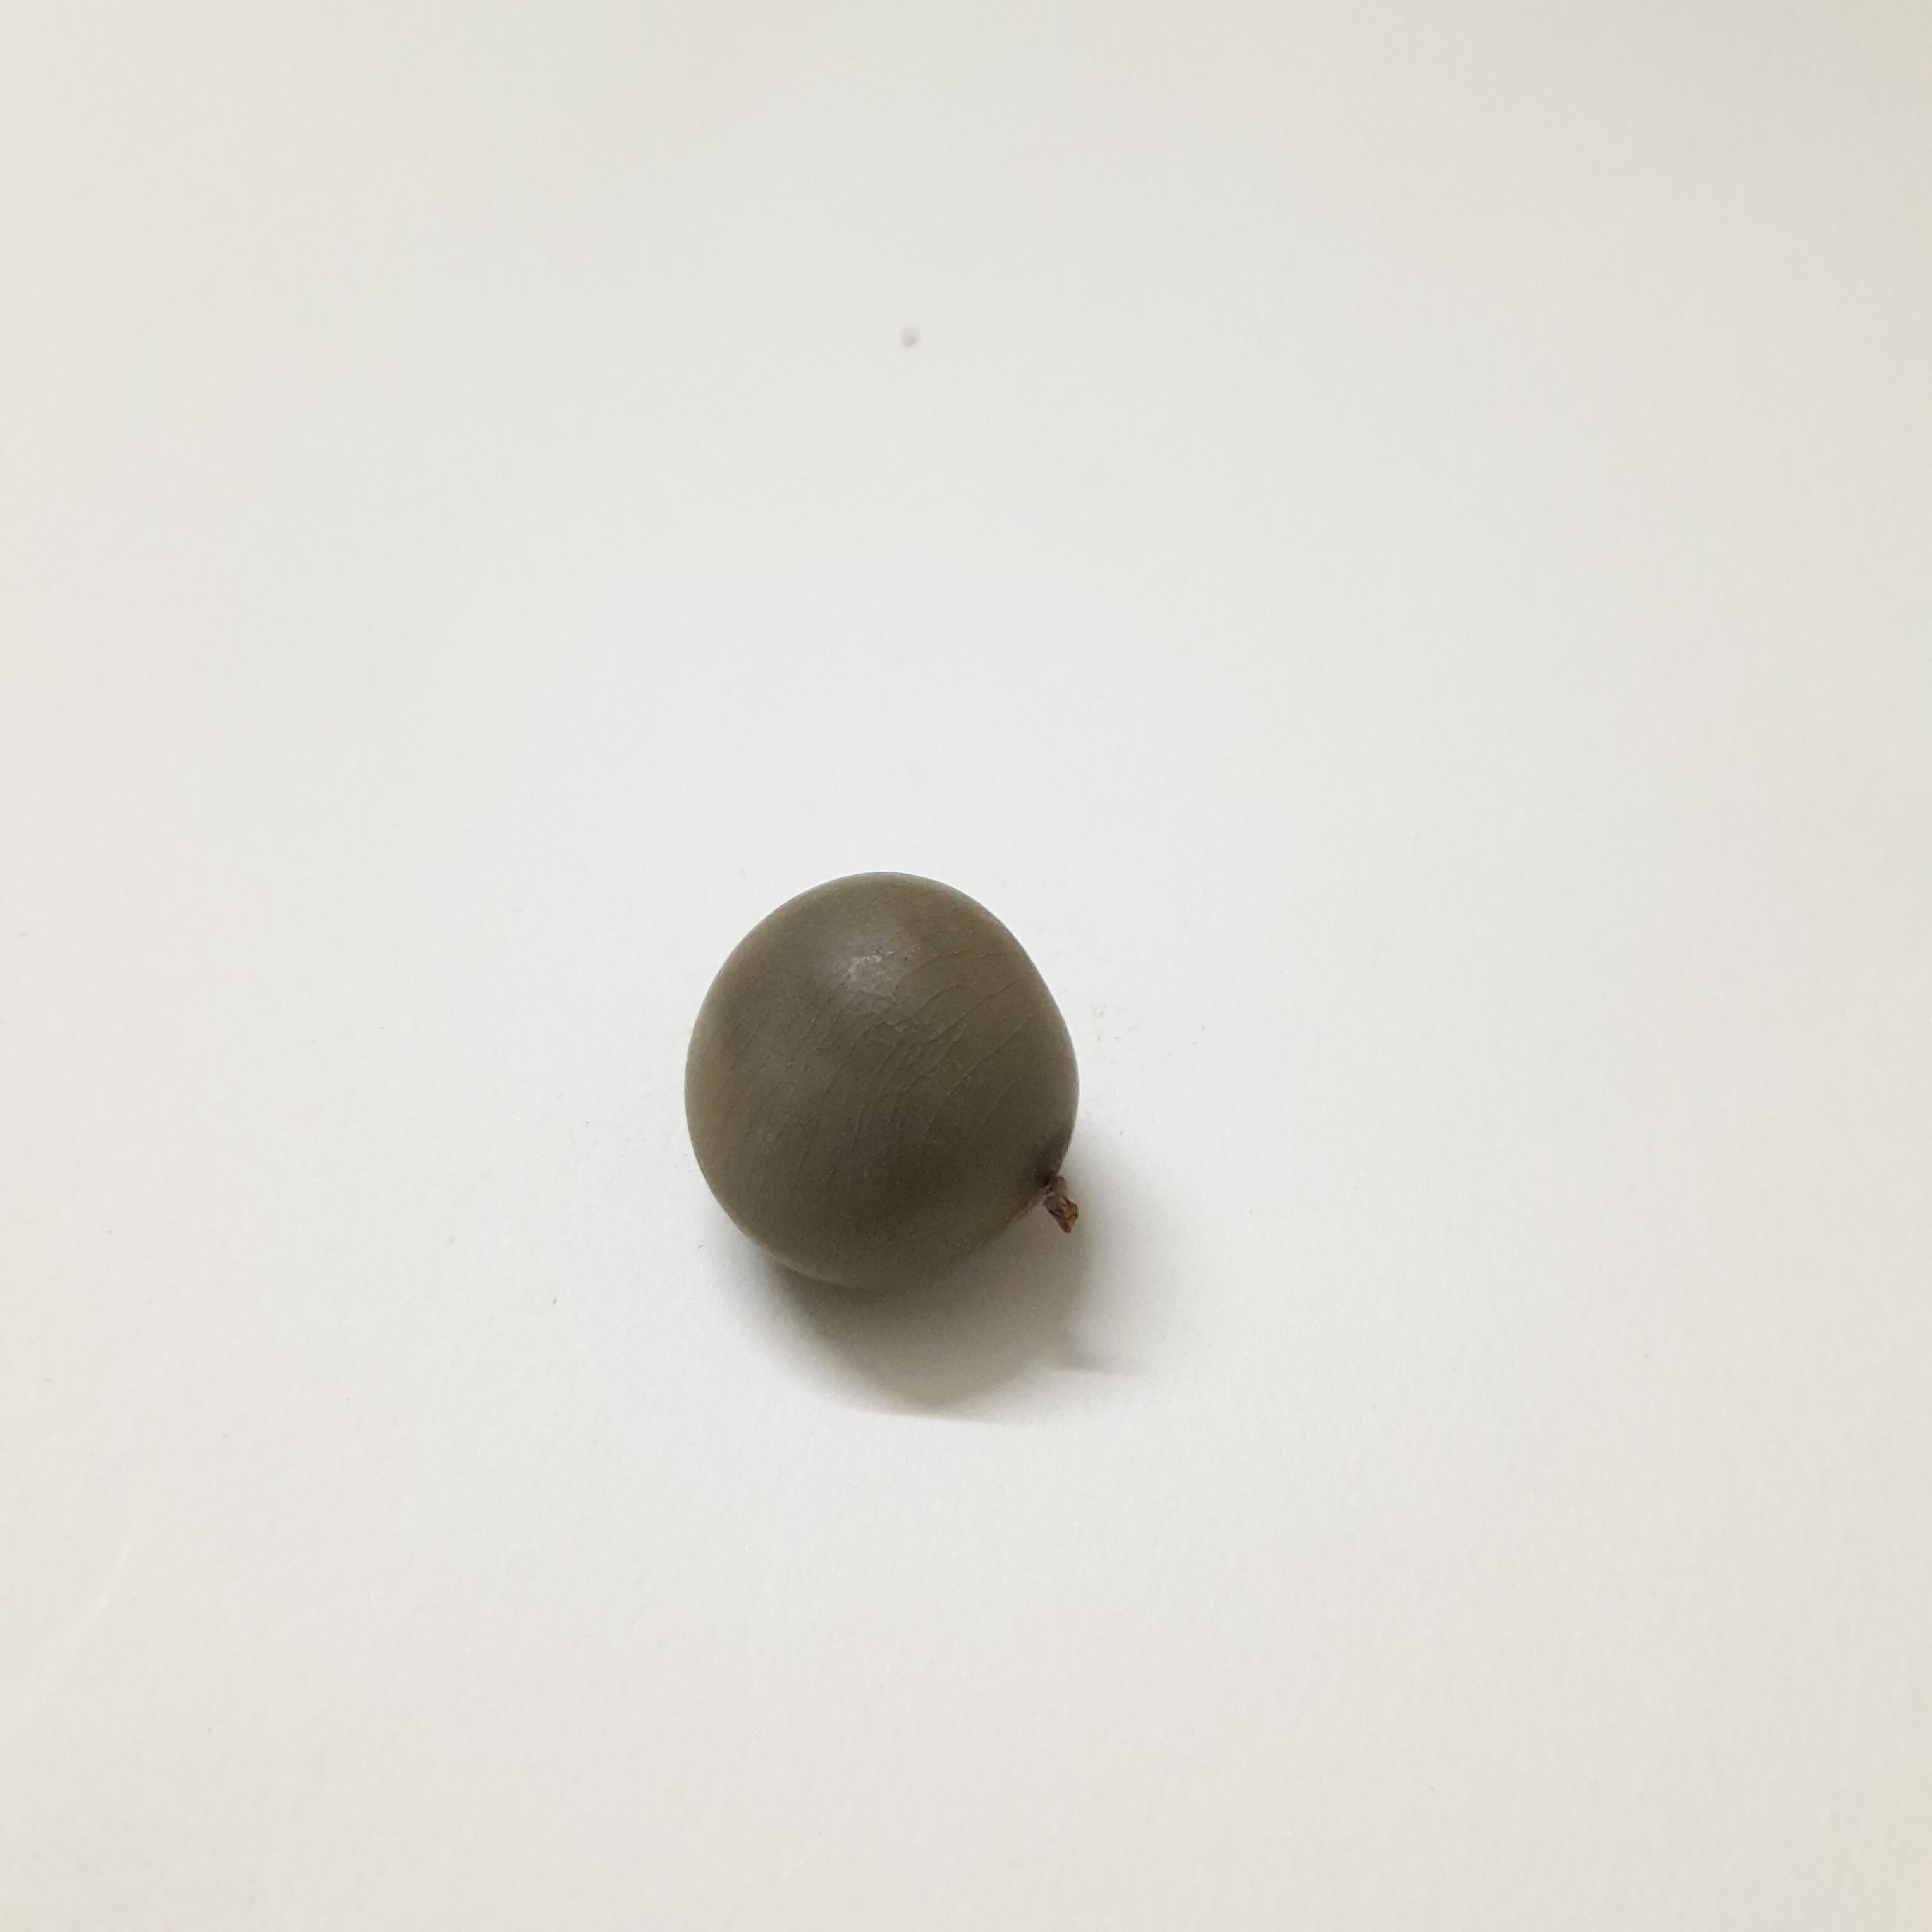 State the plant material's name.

sagargota
